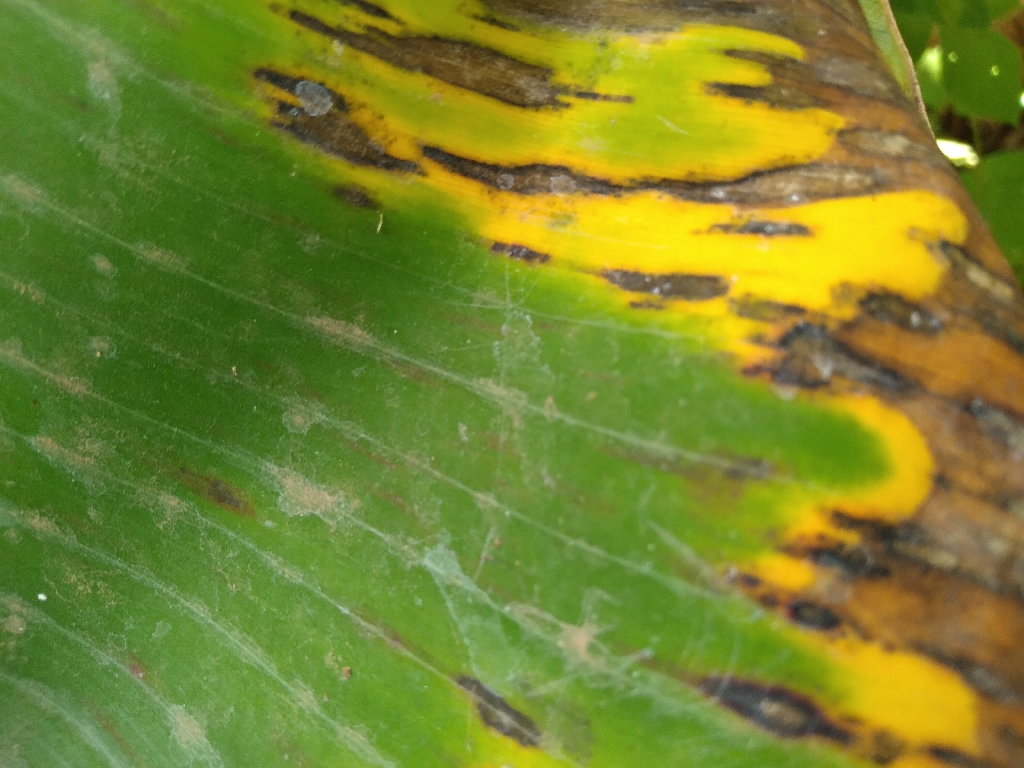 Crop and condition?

banana, black sigatoka
